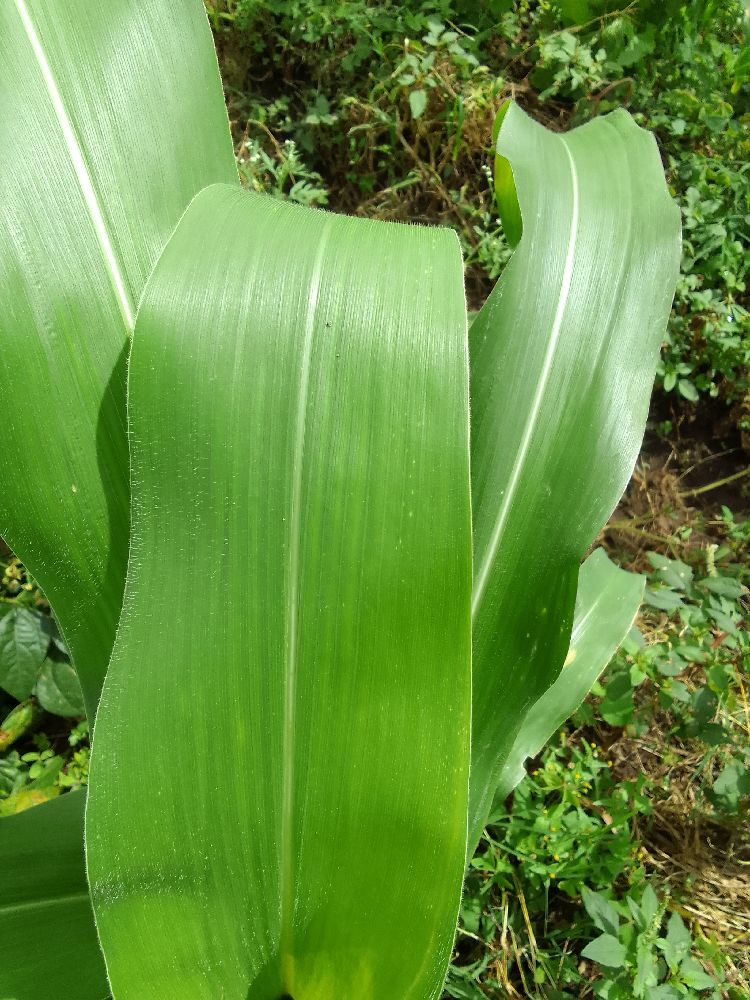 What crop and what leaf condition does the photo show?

maize, healthy
